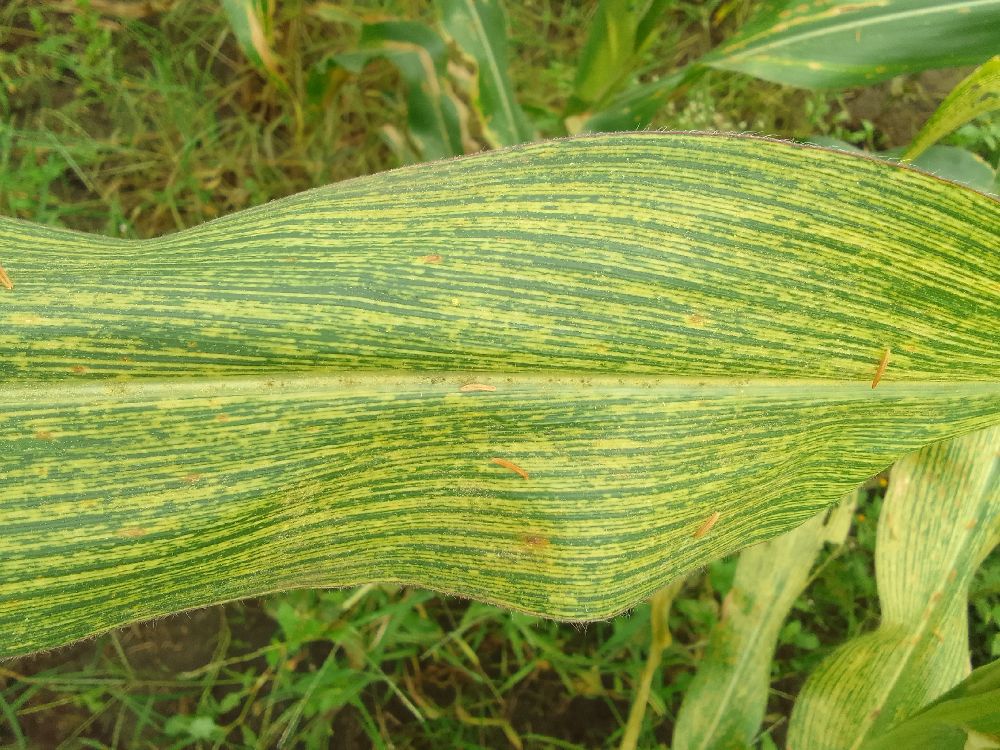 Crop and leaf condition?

maize, maize streak virus
